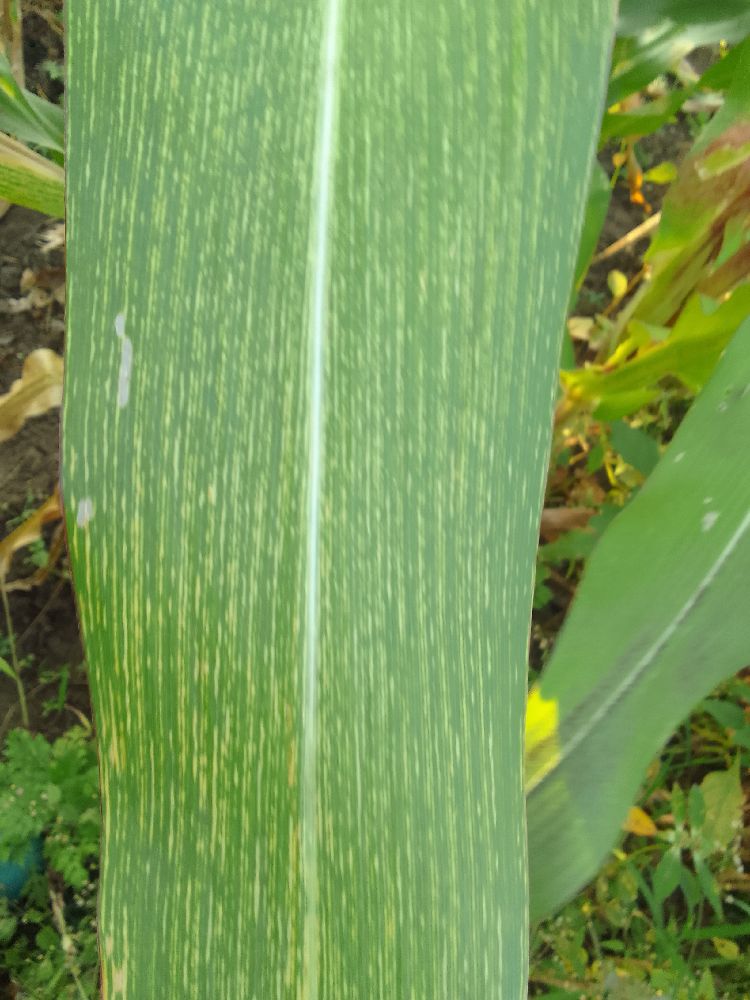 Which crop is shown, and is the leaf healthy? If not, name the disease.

maize, maize streak virus
